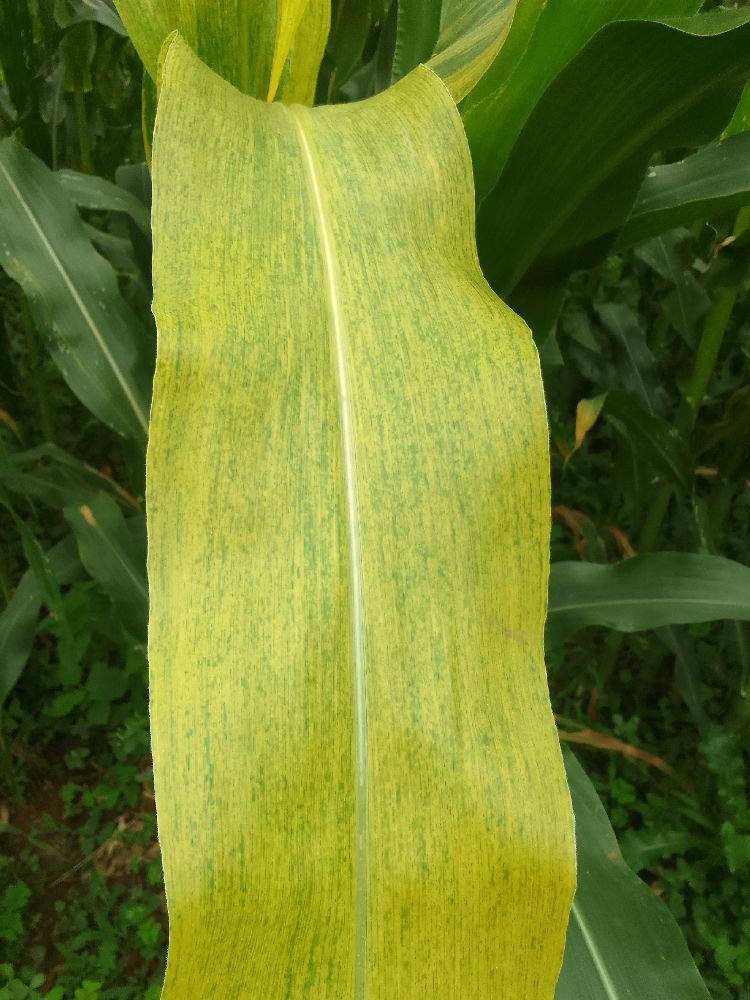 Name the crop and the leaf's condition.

maize, maize lethal necrosis
